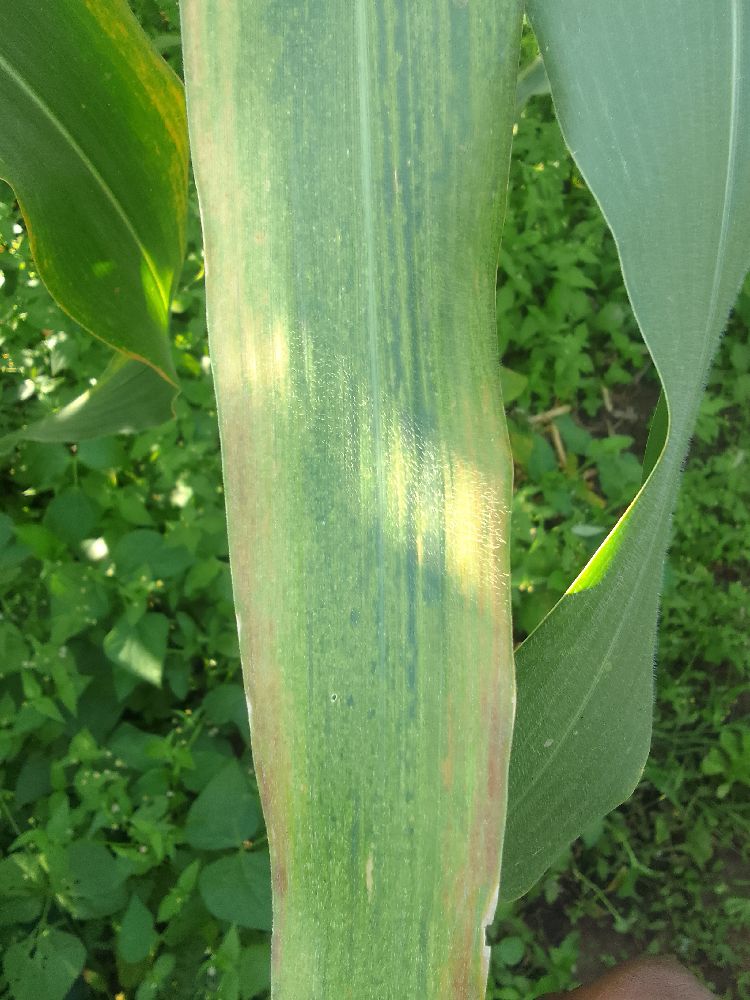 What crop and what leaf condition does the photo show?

maize, maize lethal necrosis
